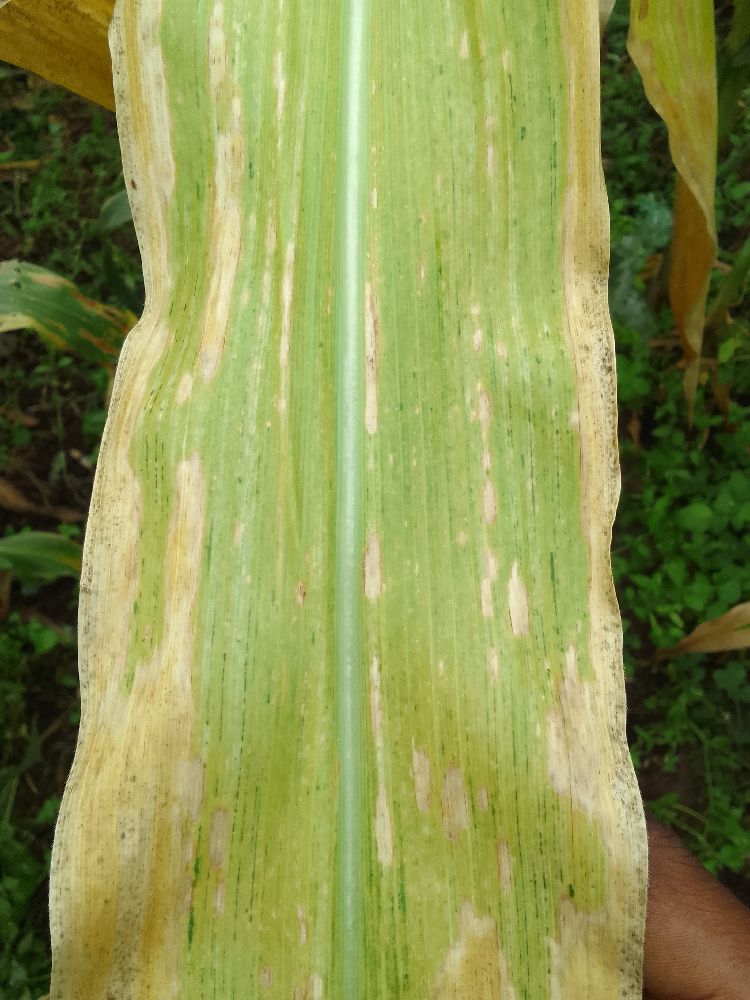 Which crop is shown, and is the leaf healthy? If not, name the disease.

maize, maize lethal necrosis
